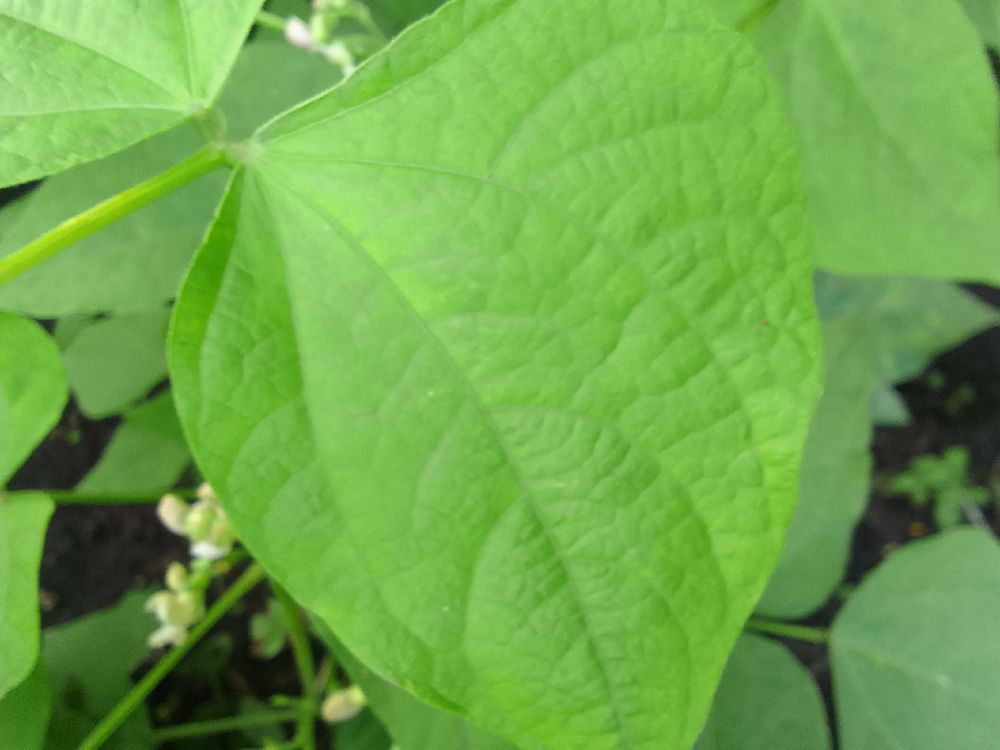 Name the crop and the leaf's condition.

common bean, healthy
